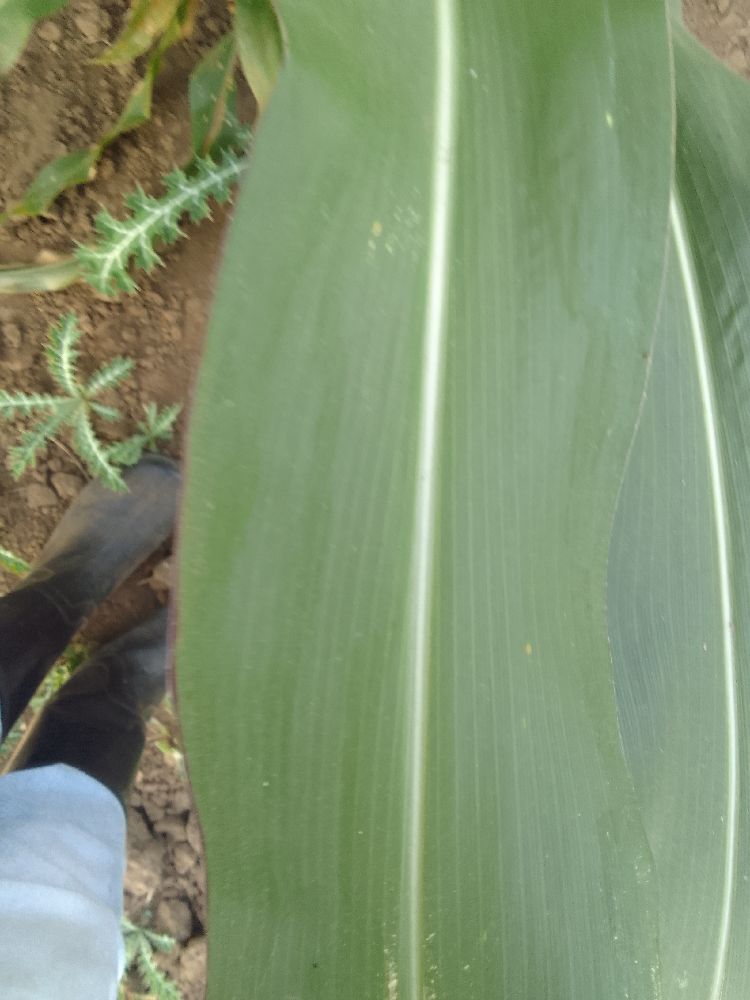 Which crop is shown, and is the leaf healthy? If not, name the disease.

maize, healthy
